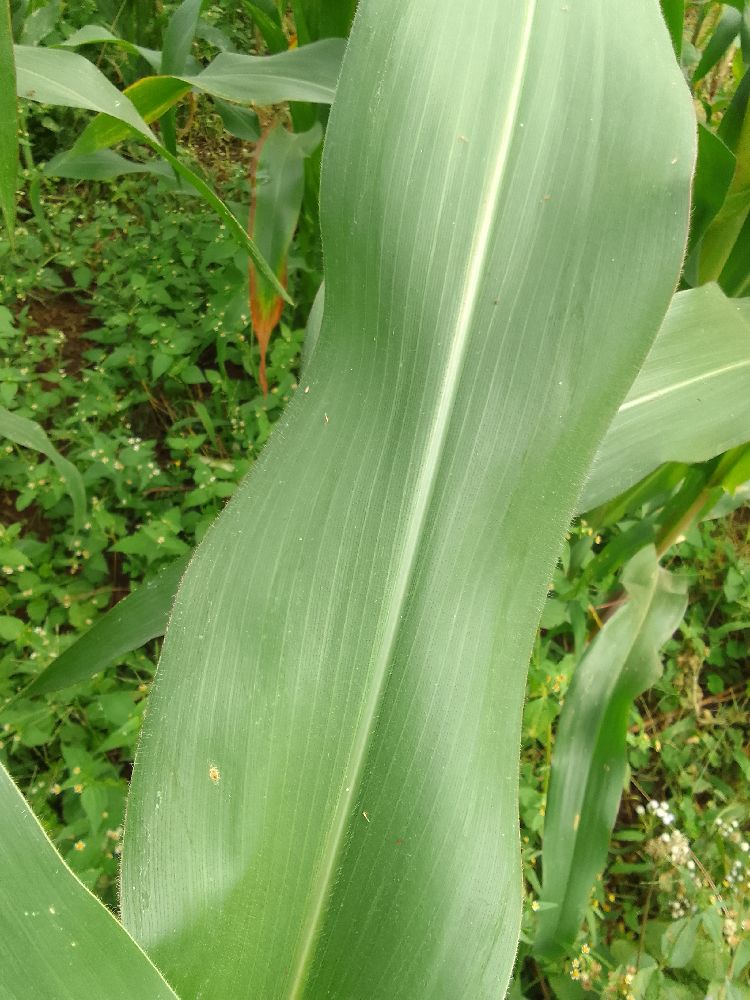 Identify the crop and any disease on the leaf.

maize, healthy
